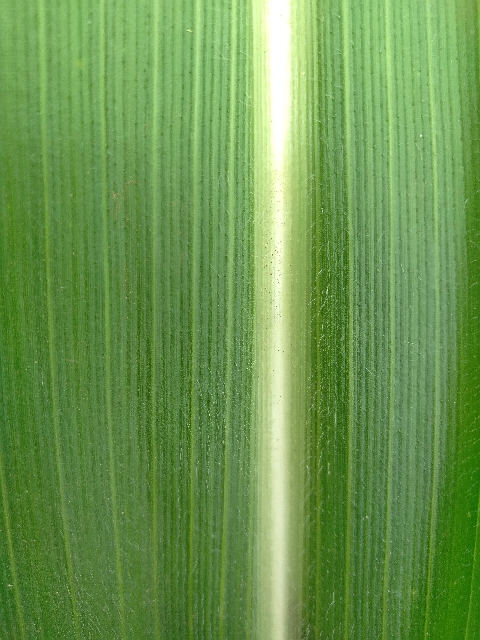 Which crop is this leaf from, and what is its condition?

maize, healthy
